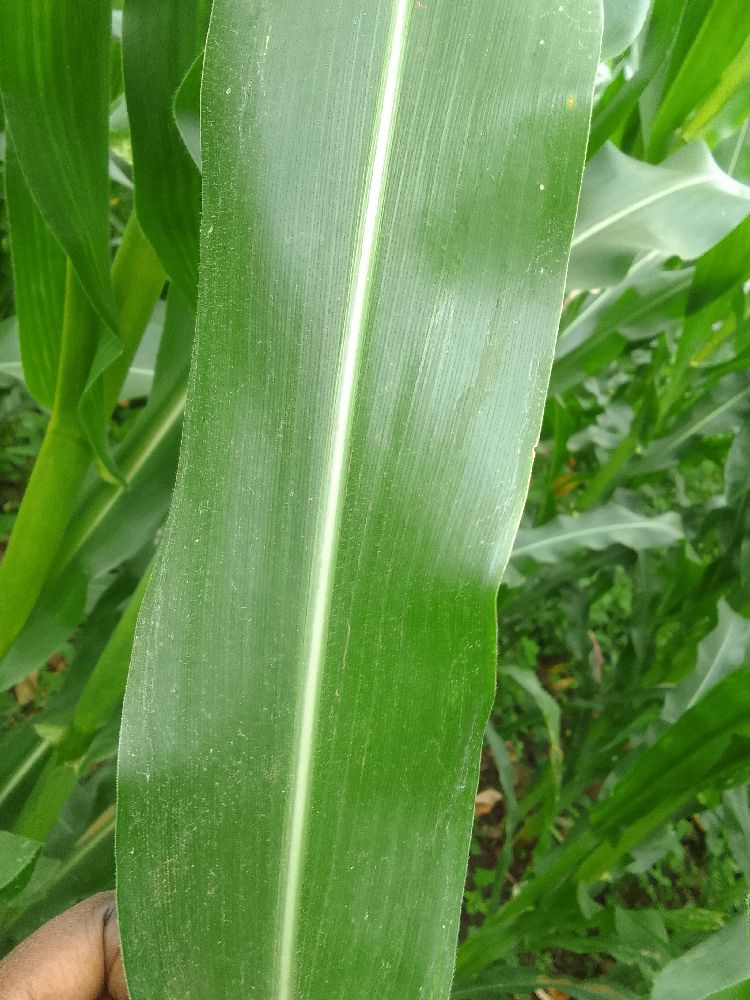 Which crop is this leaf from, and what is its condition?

maize, healthy
